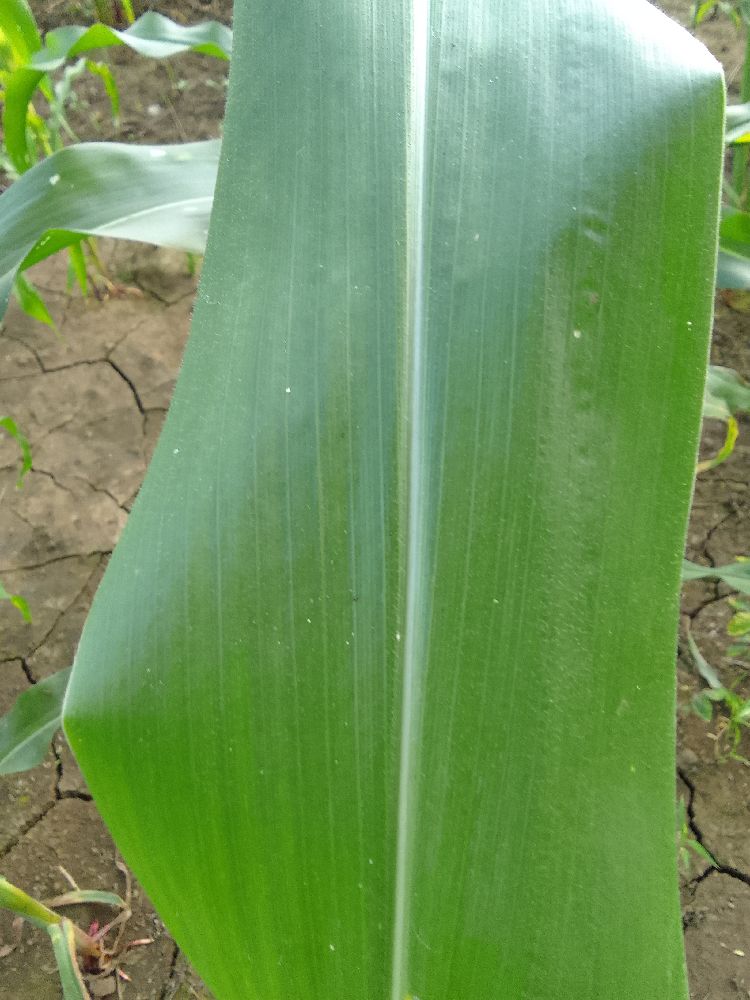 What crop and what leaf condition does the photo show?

maize, healthy
